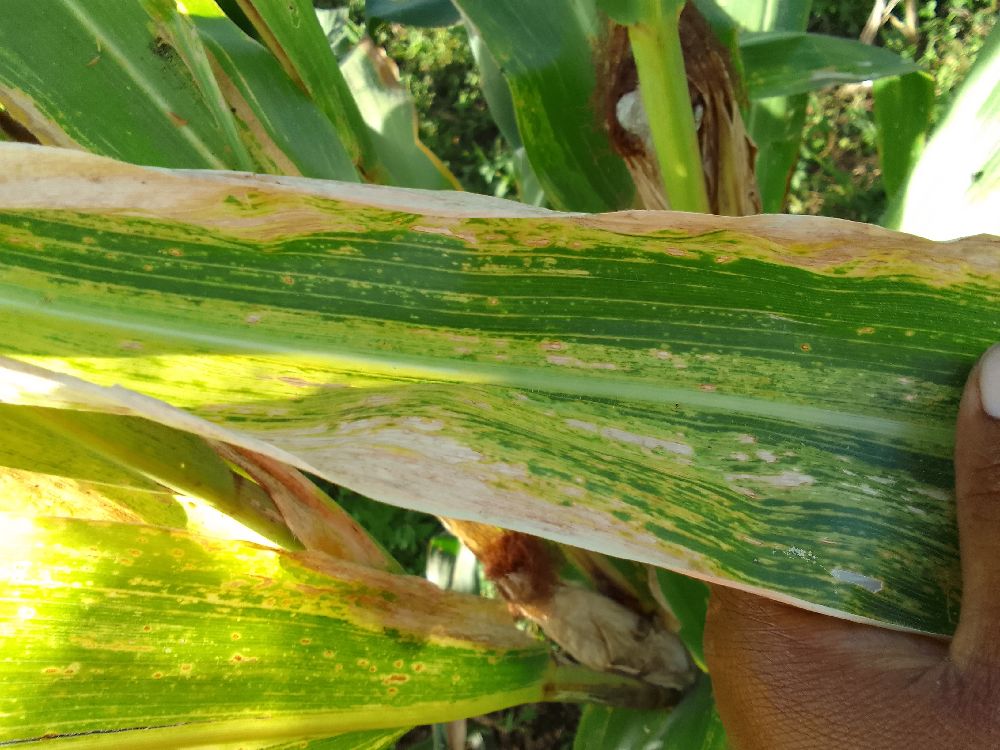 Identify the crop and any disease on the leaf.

maize, maize lethal necrosis
